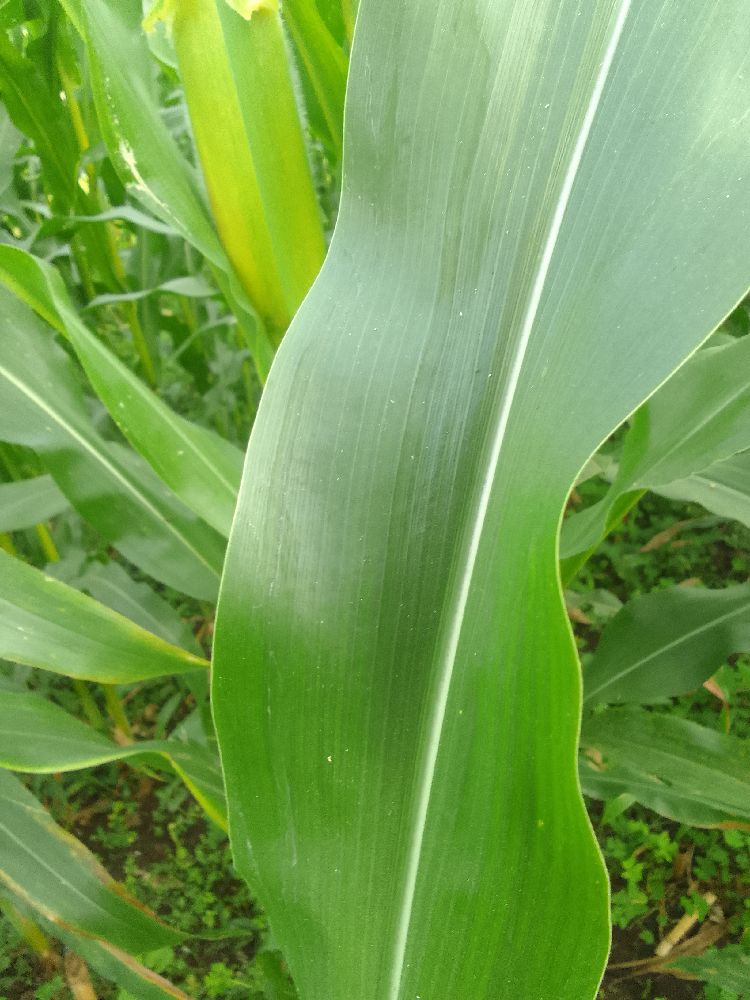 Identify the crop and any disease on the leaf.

maize, healthy
